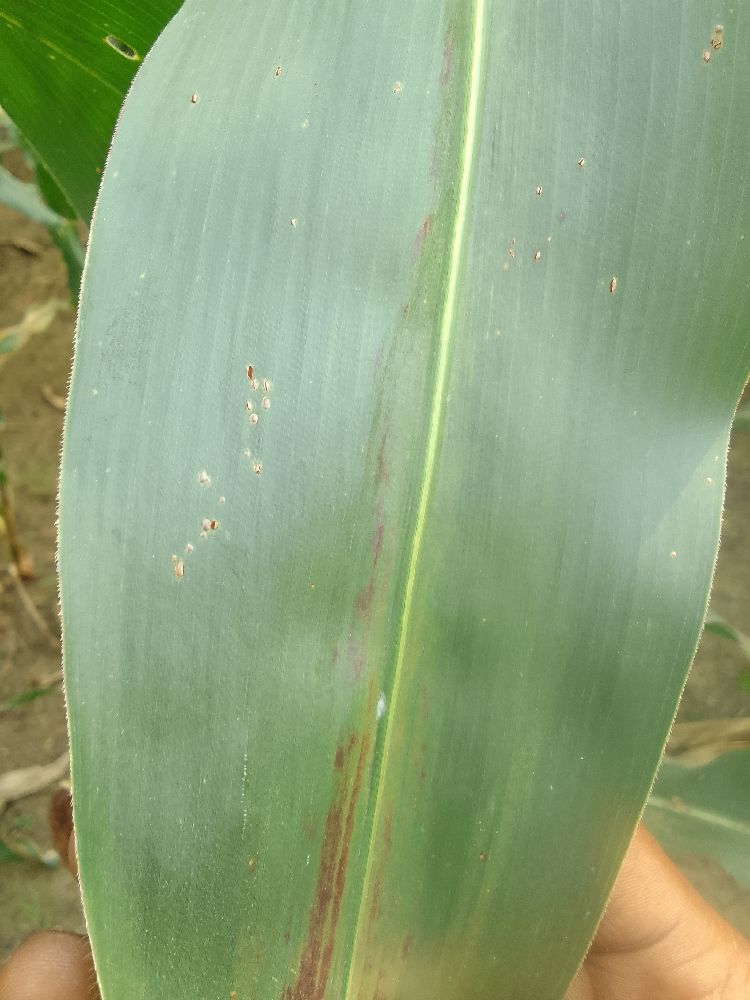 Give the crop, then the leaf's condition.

maize, healthy
